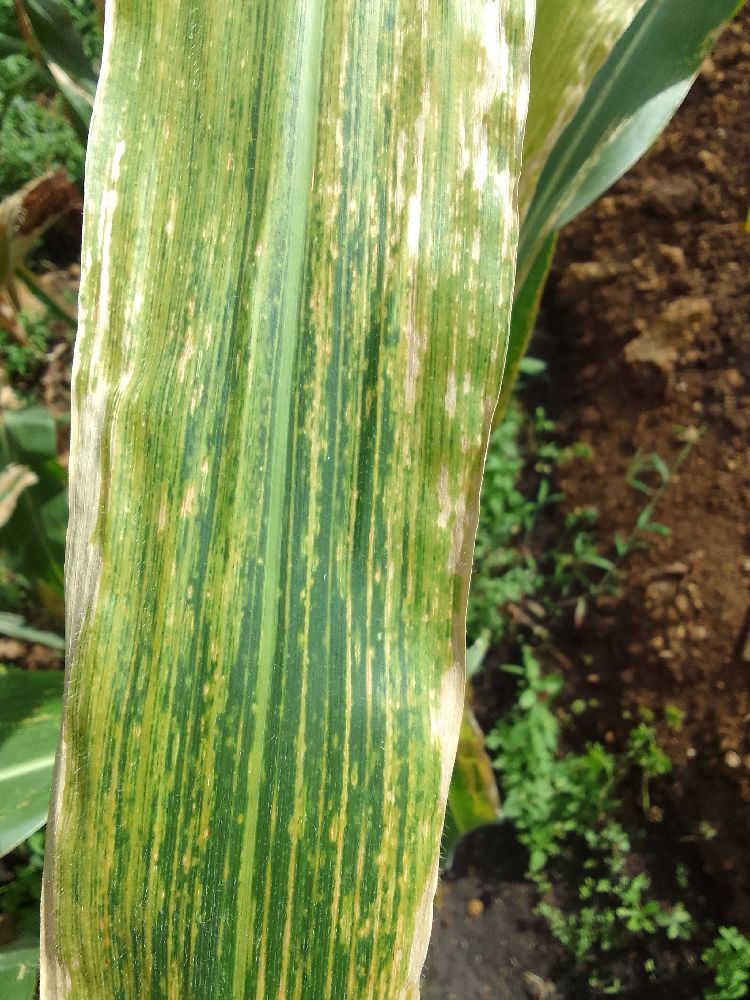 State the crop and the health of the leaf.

maize, maize lethal necrosis
